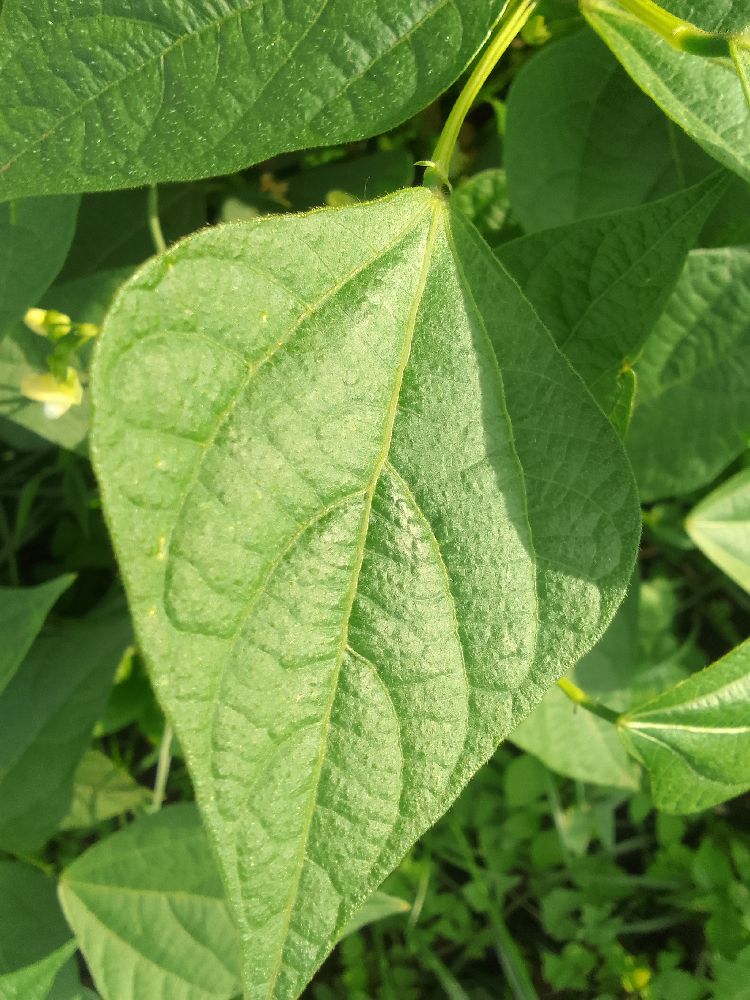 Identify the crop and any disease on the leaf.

common bean, healthy
